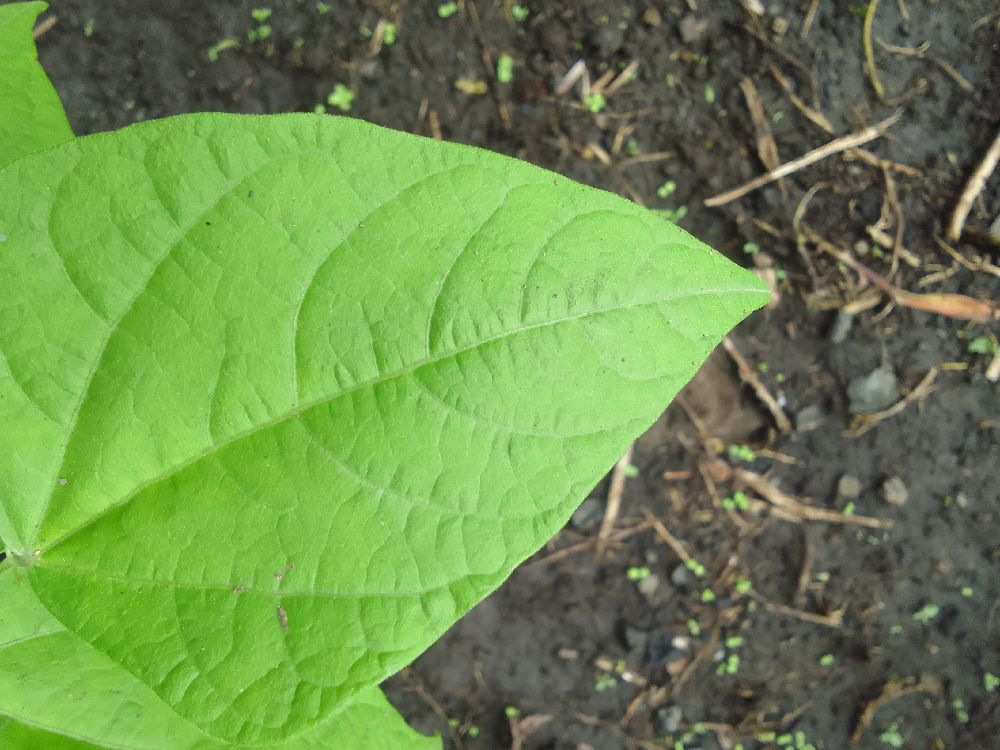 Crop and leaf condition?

common bean, healthy
